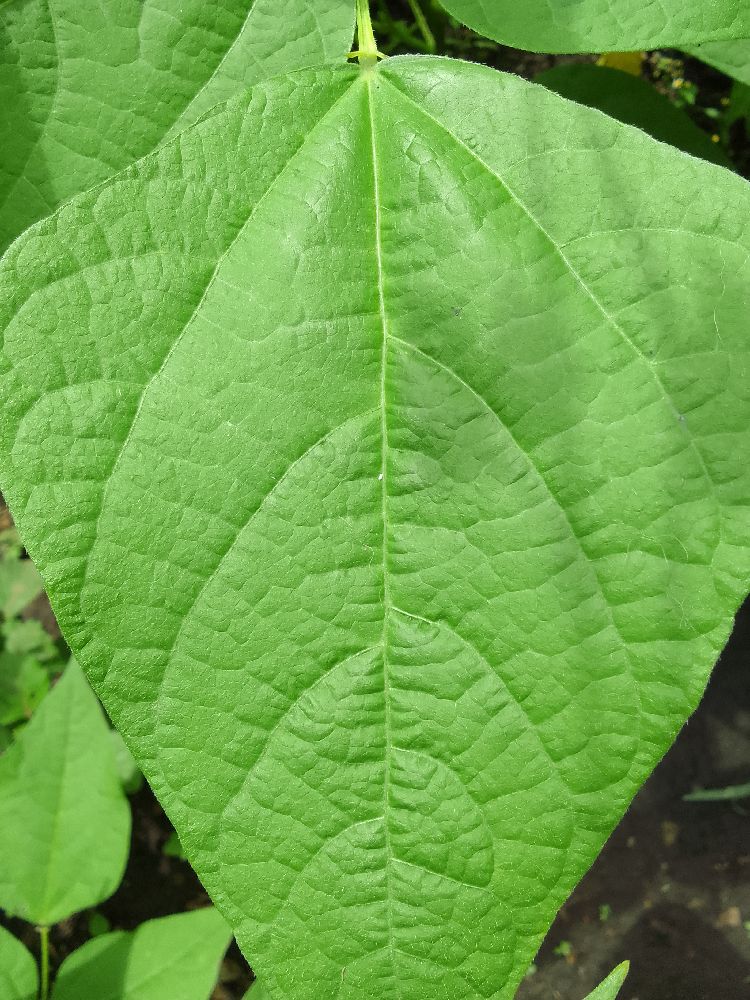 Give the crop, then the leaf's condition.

common bean, healthy
